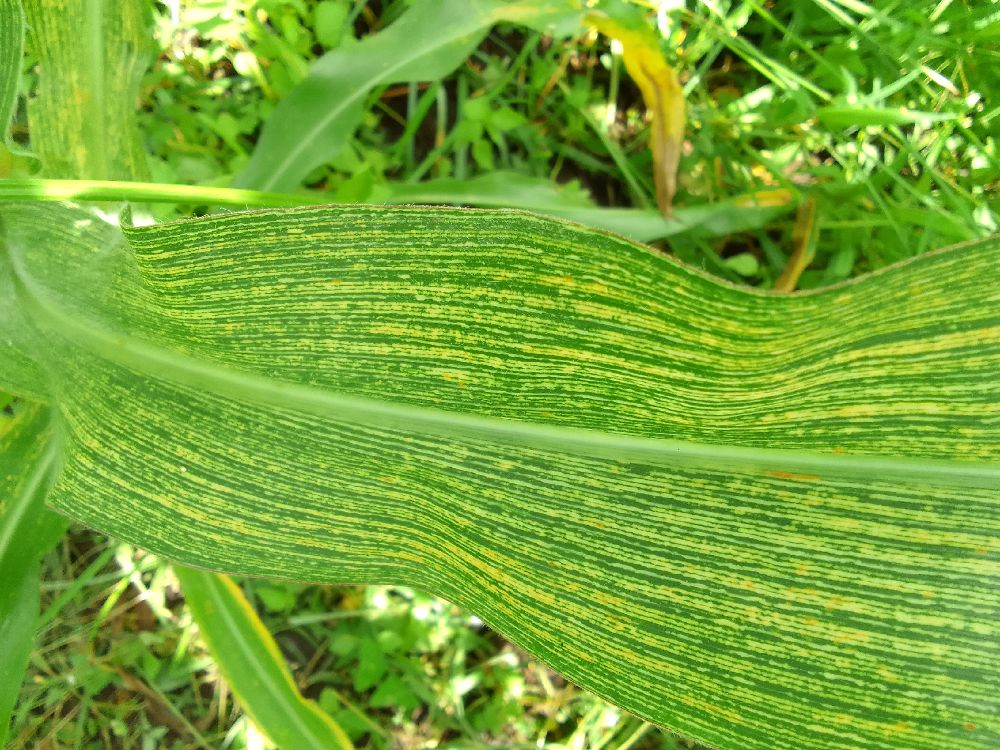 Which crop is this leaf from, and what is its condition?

maize, maize streak virus
